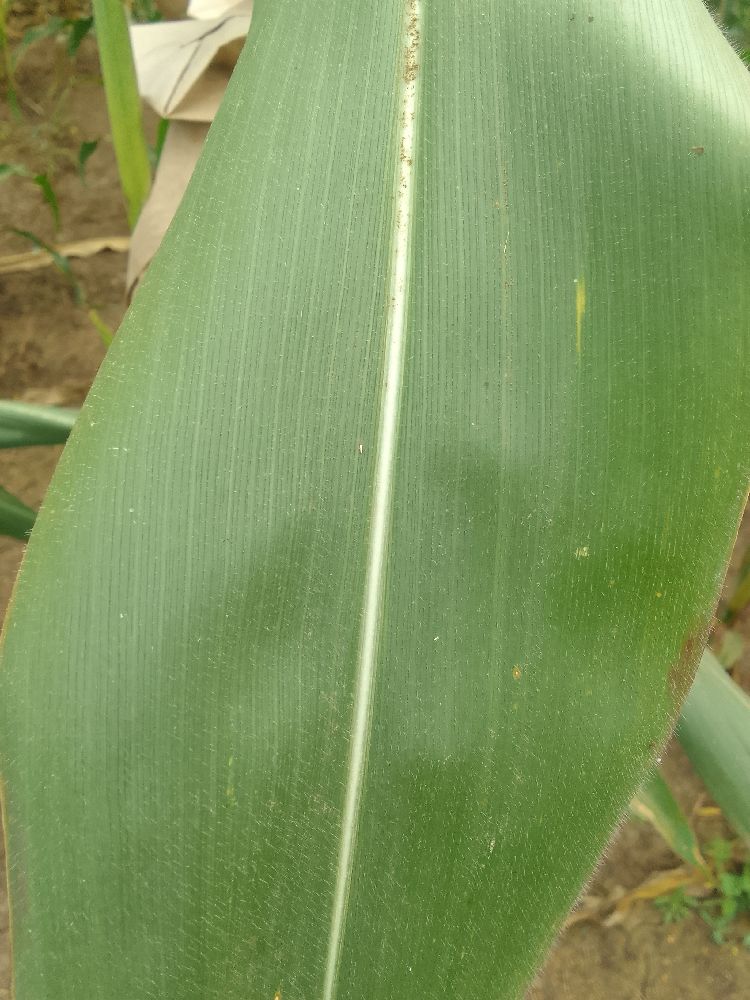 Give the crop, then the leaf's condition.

maize, healthy
